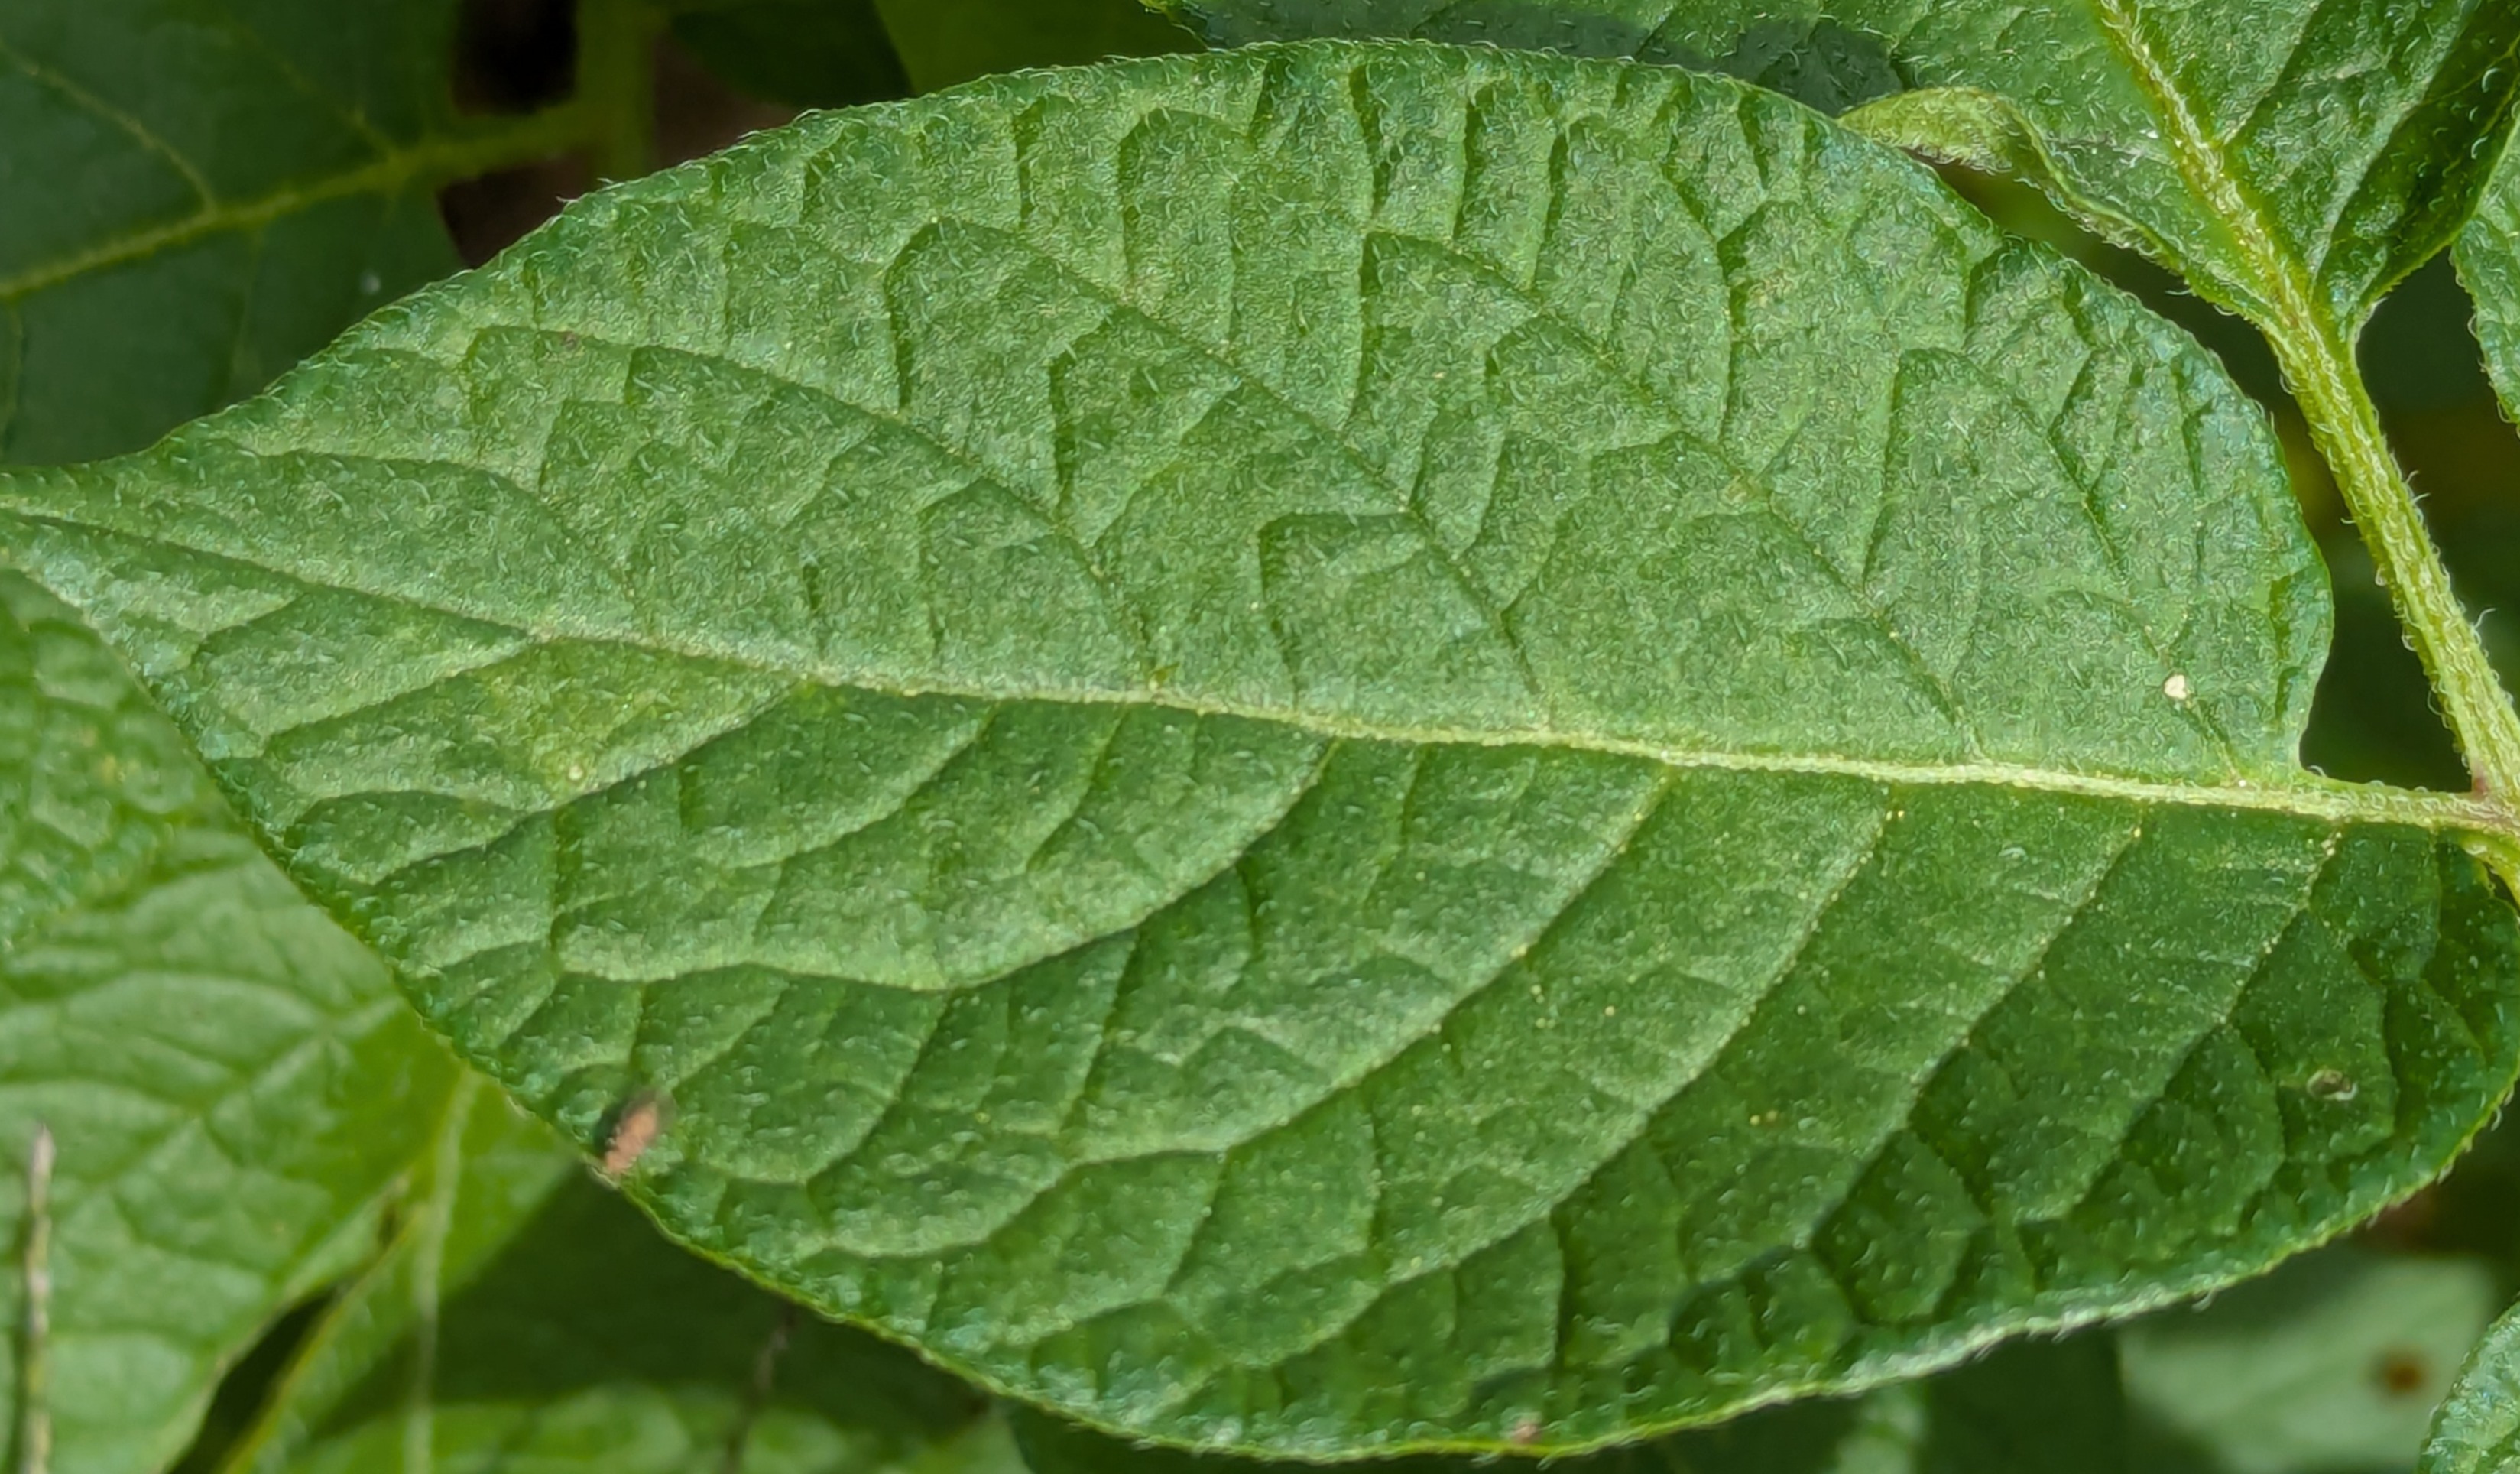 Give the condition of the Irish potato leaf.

healthy
